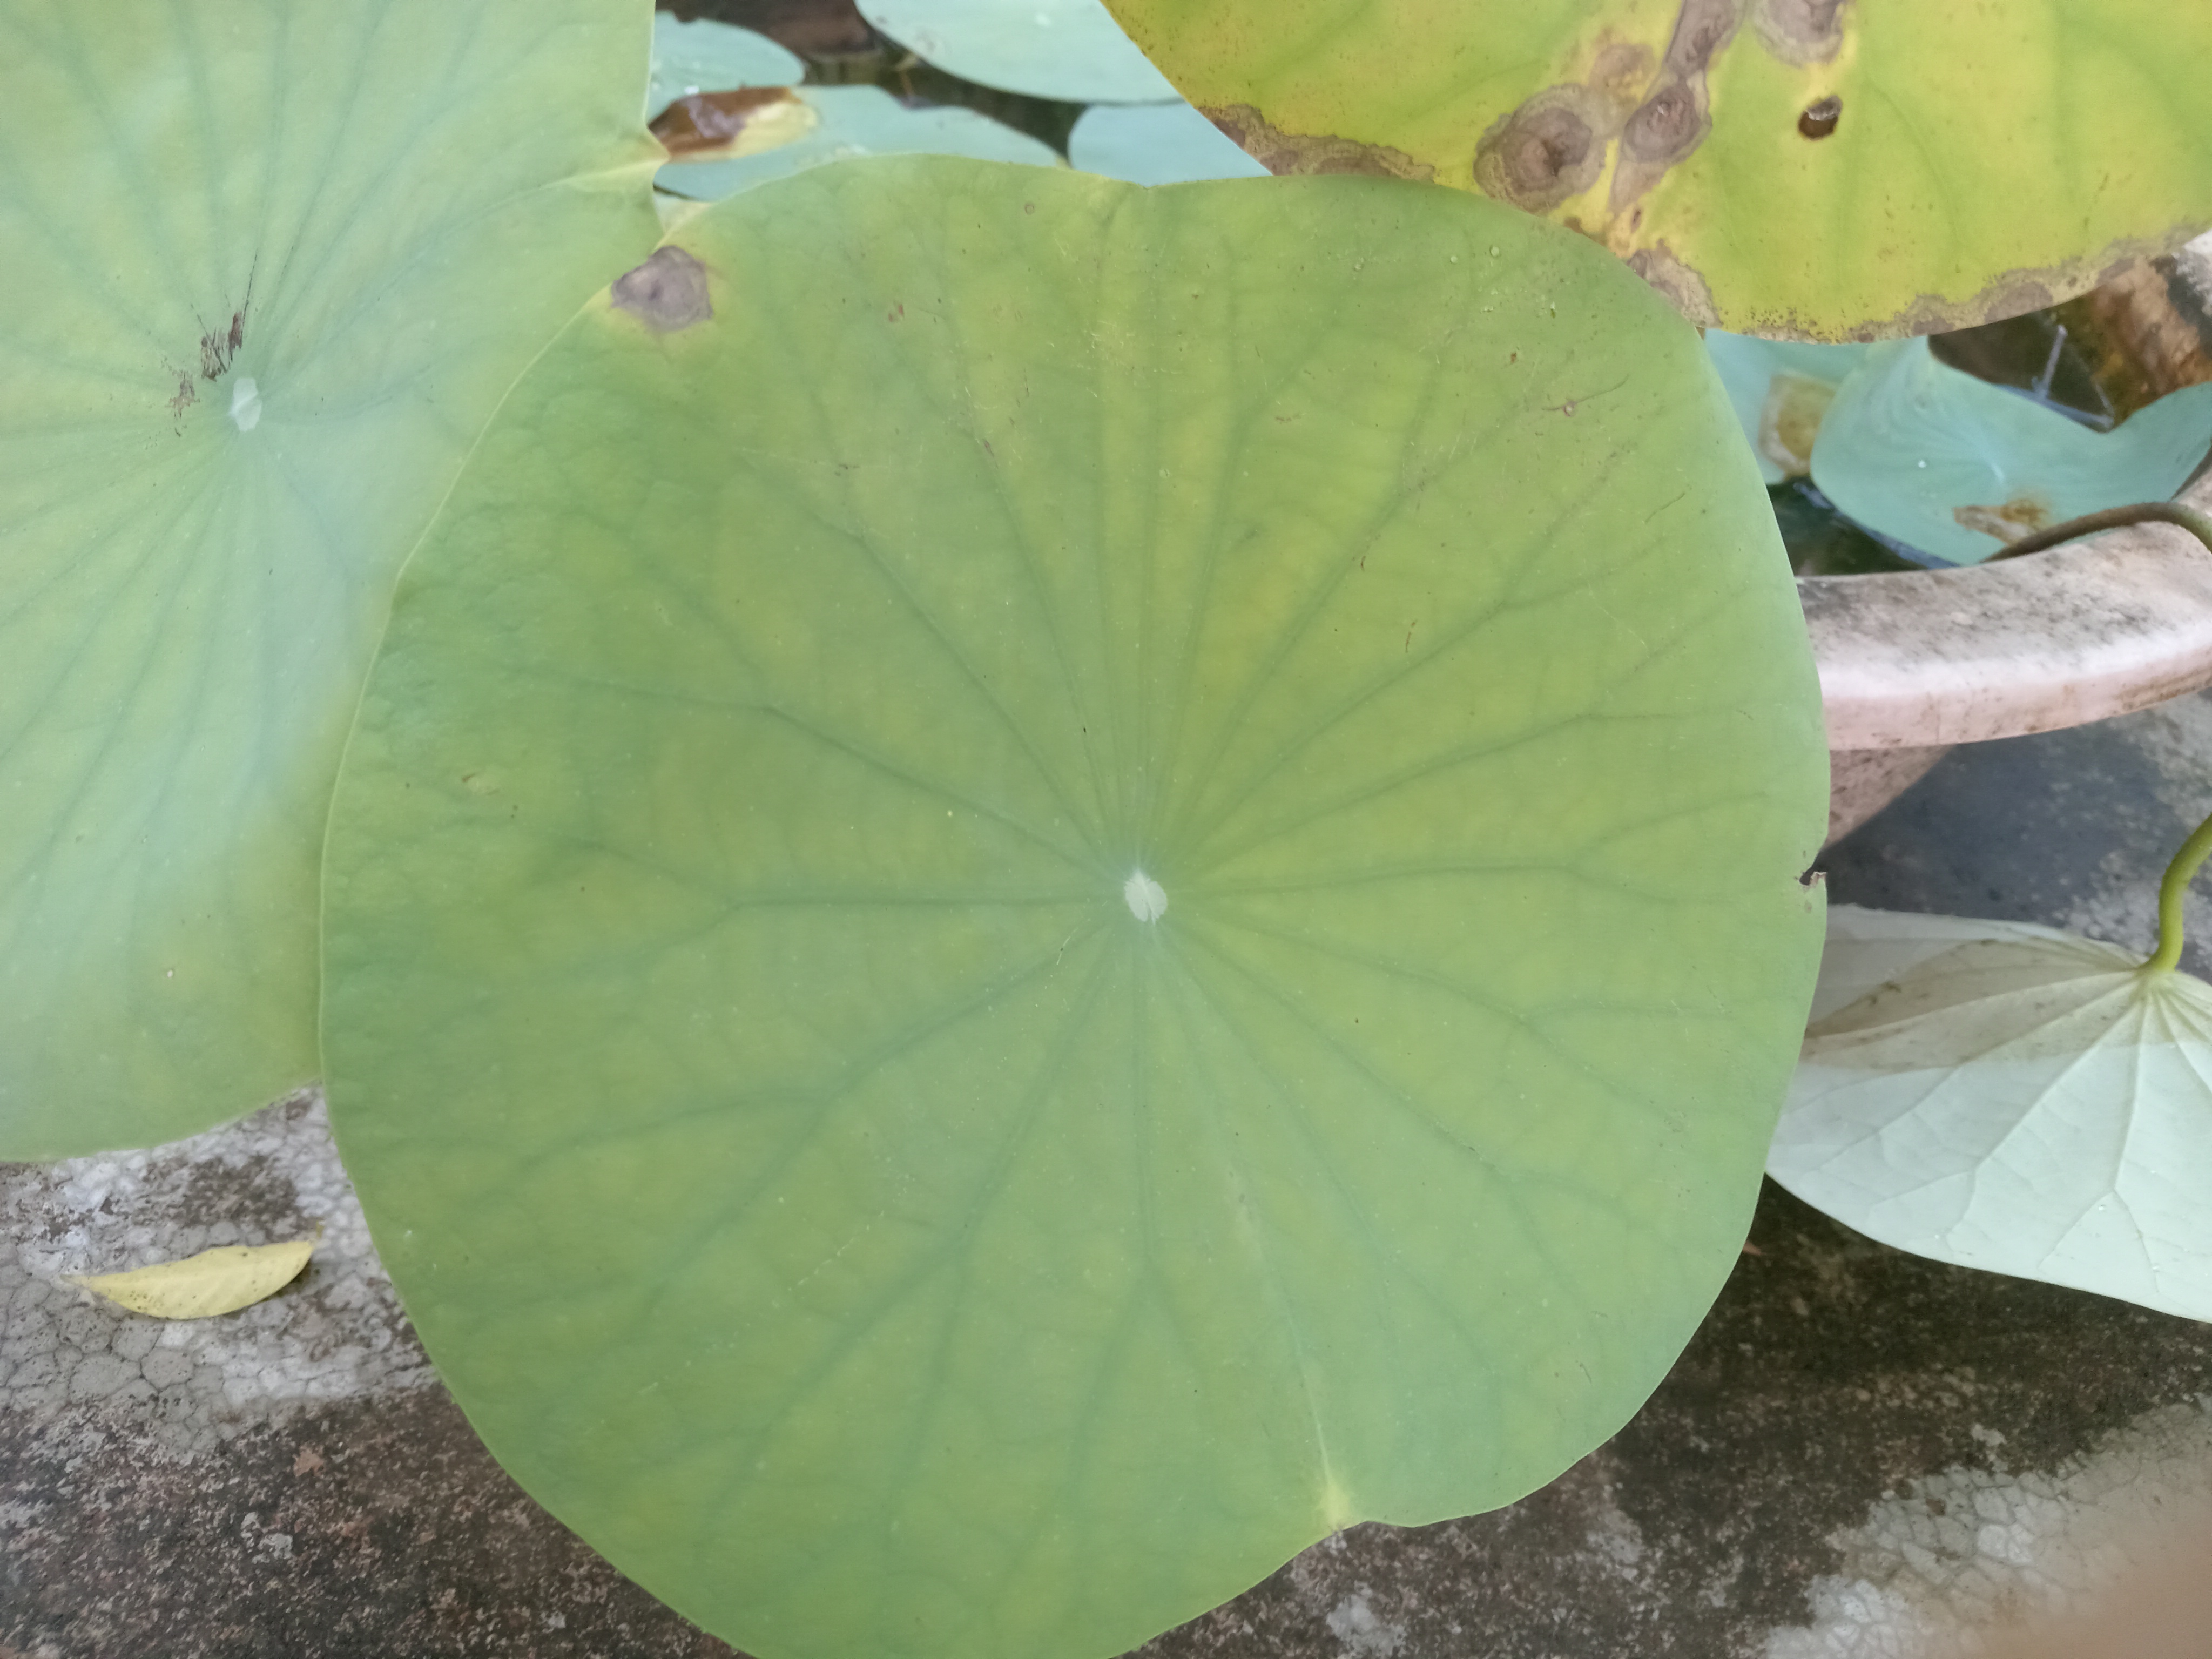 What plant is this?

lotus
